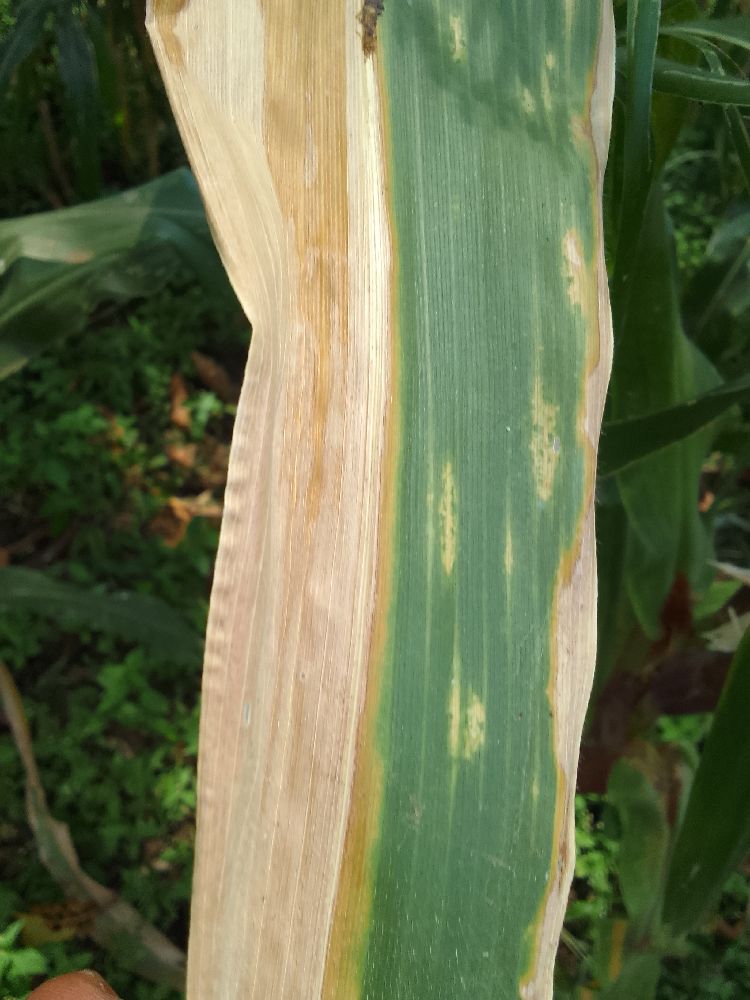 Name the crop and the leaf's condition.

maize, maize lethal necrosis
